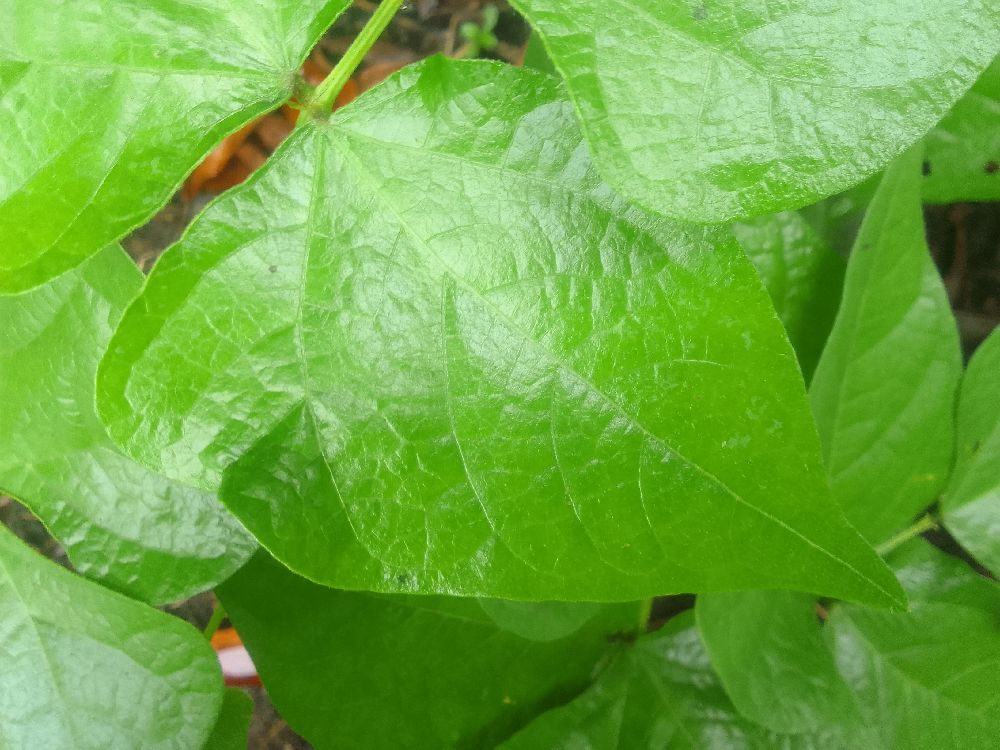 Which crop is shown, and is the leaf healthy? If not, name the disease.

common bean, healthy
